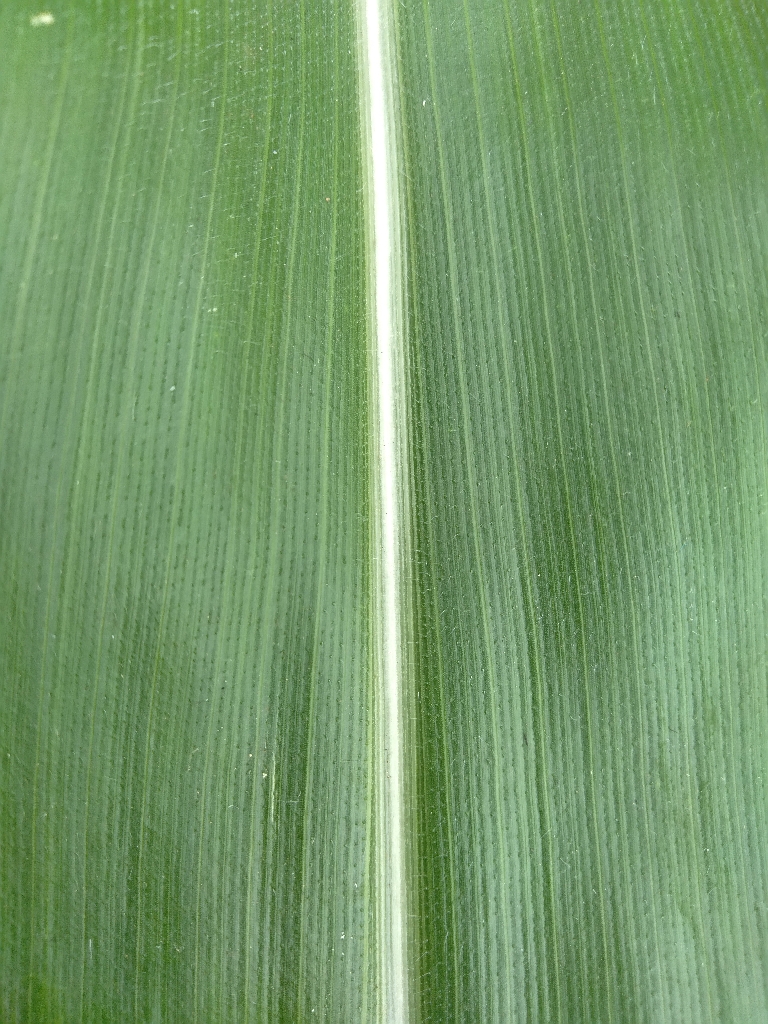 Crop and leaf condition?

maize, healthy
